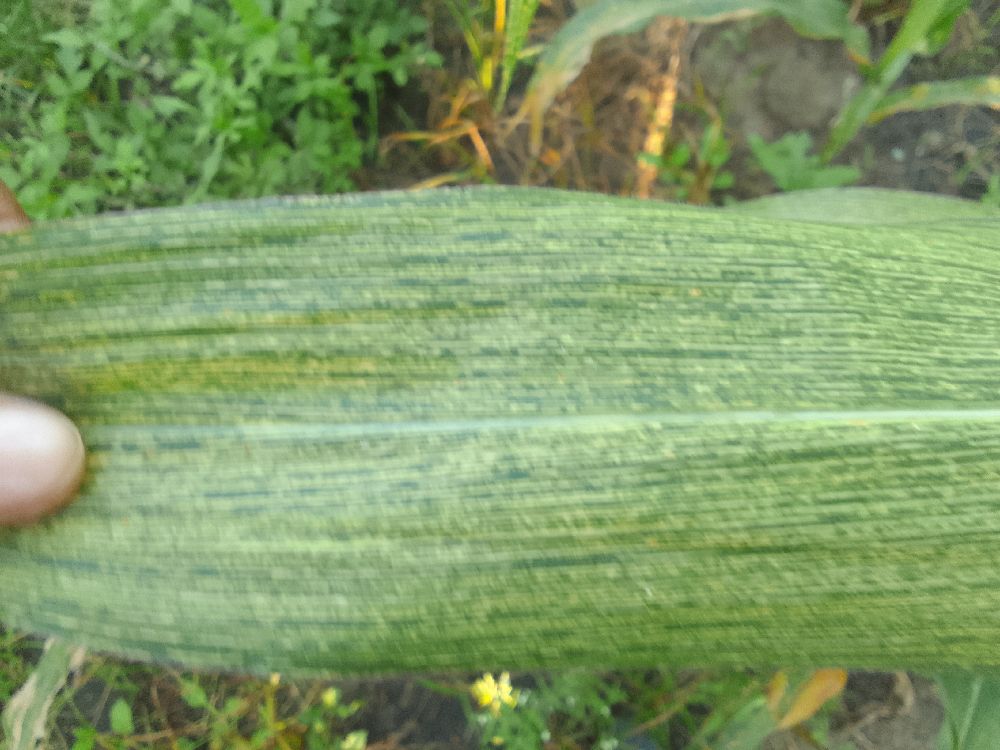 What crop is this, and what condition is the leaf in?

maize, maize streak virus
